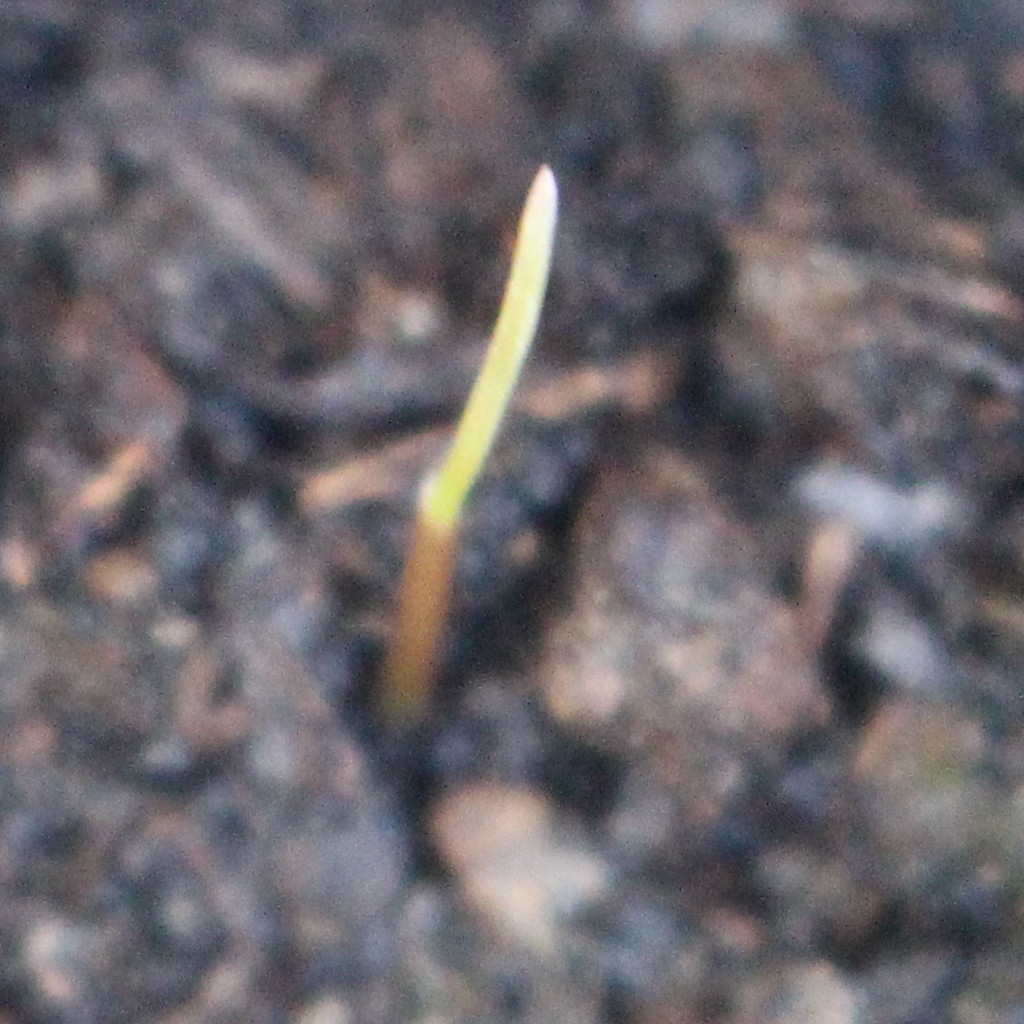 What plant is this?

Lolium multiflorum
